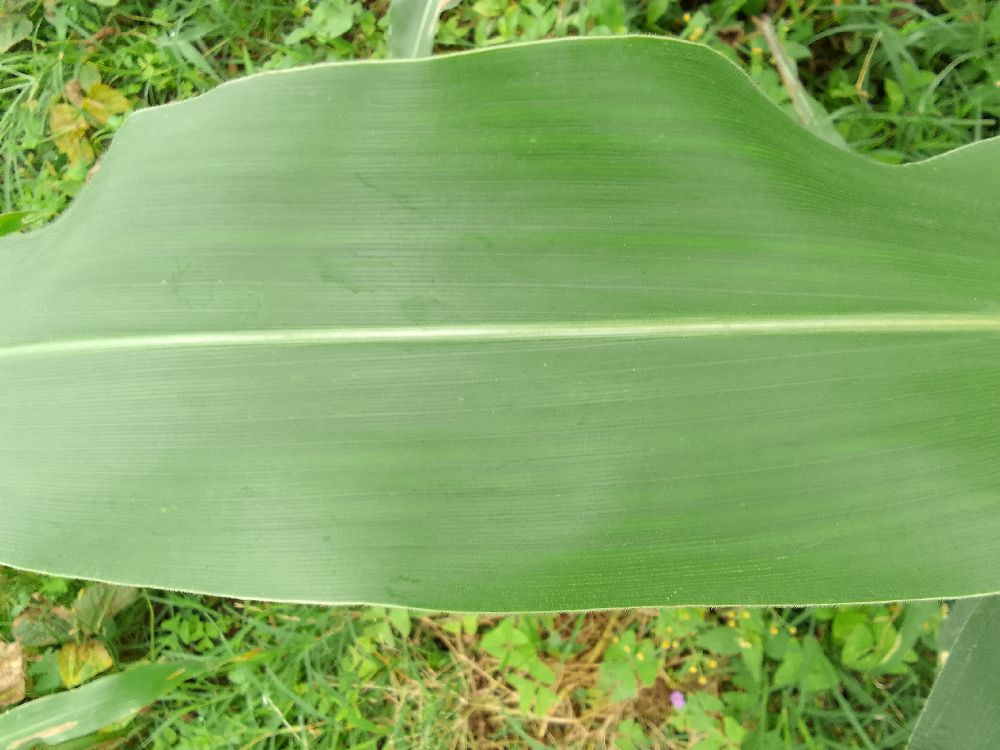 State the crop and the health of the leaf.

maize, healthy
